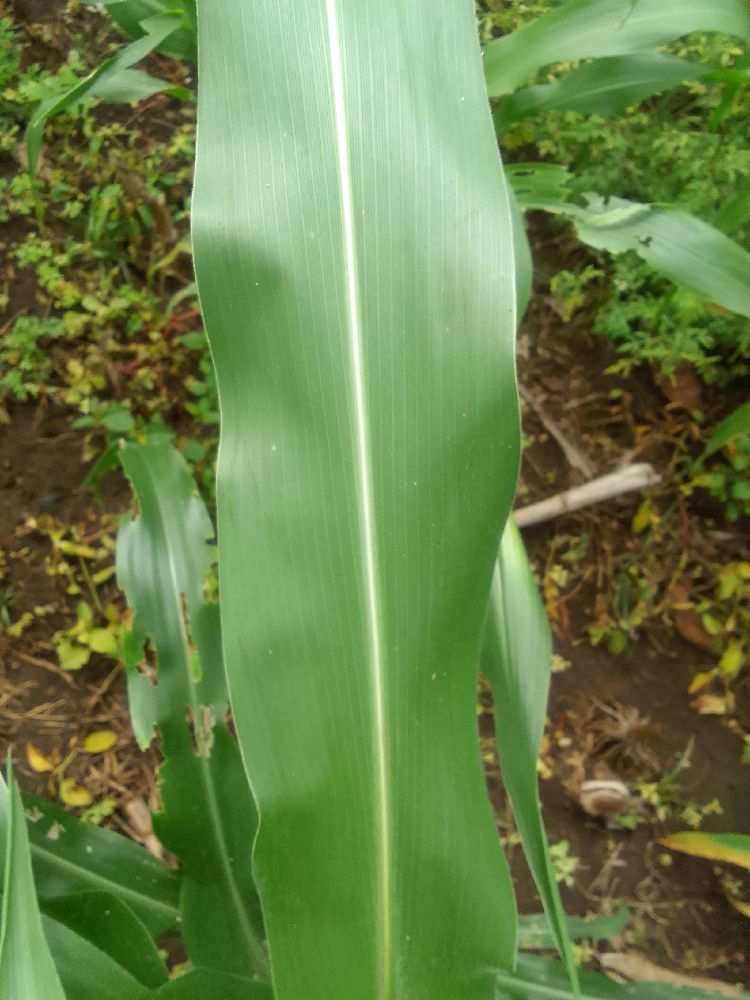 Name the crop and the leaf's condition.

maize, healthy
